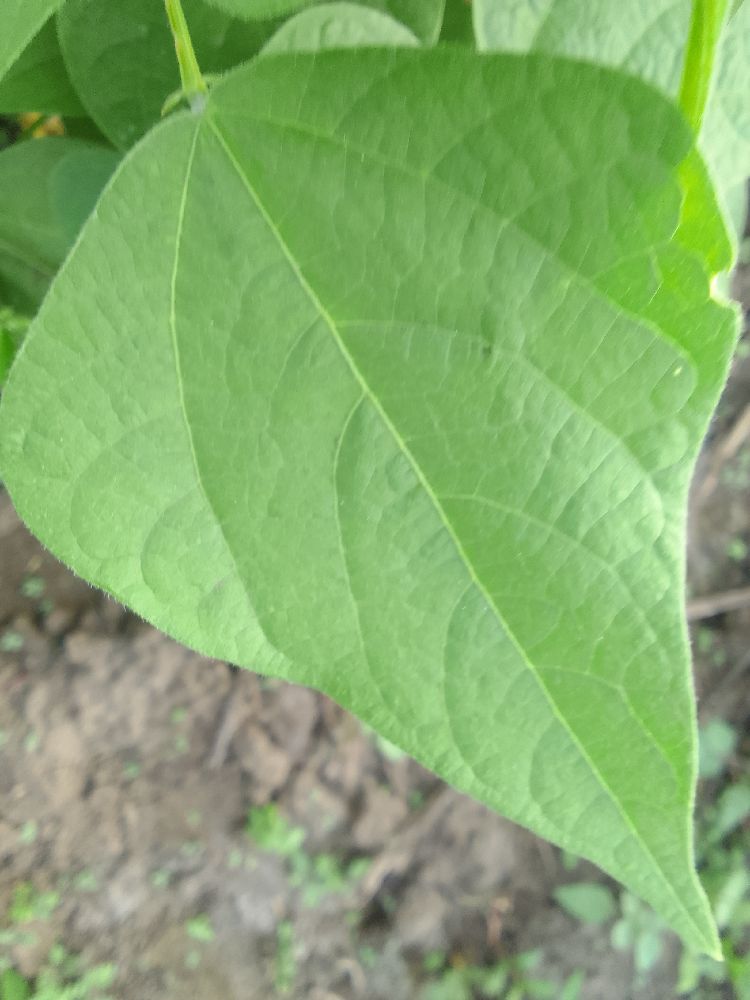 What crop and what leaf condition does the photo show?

common bean, healthy
